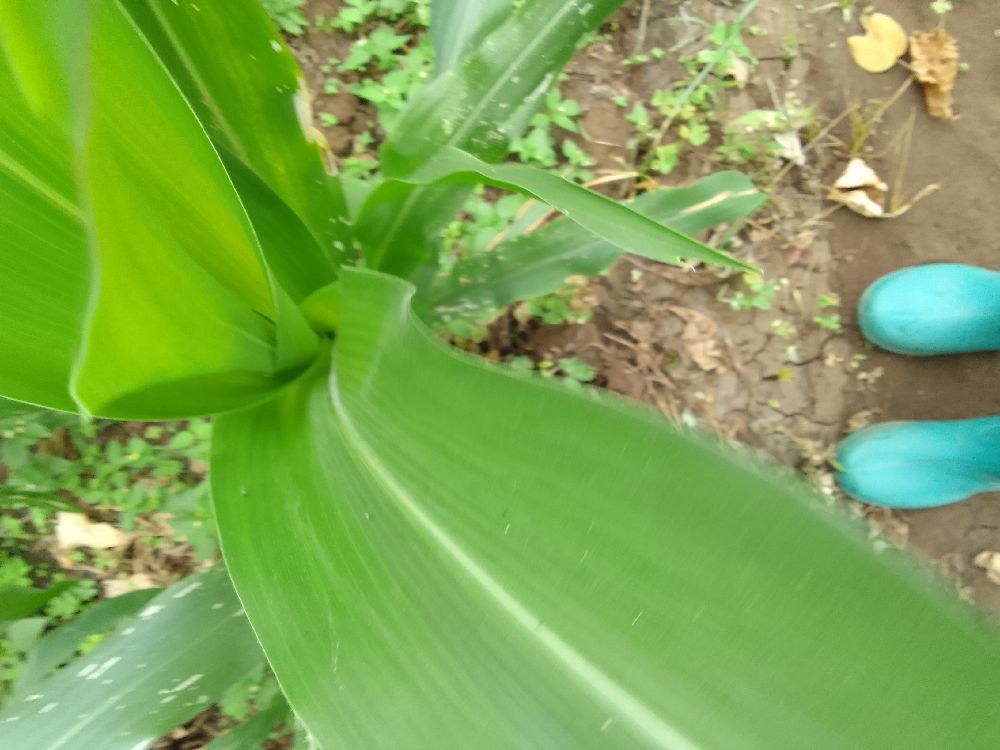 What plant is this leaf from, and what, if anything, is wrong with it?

maize, healthy
